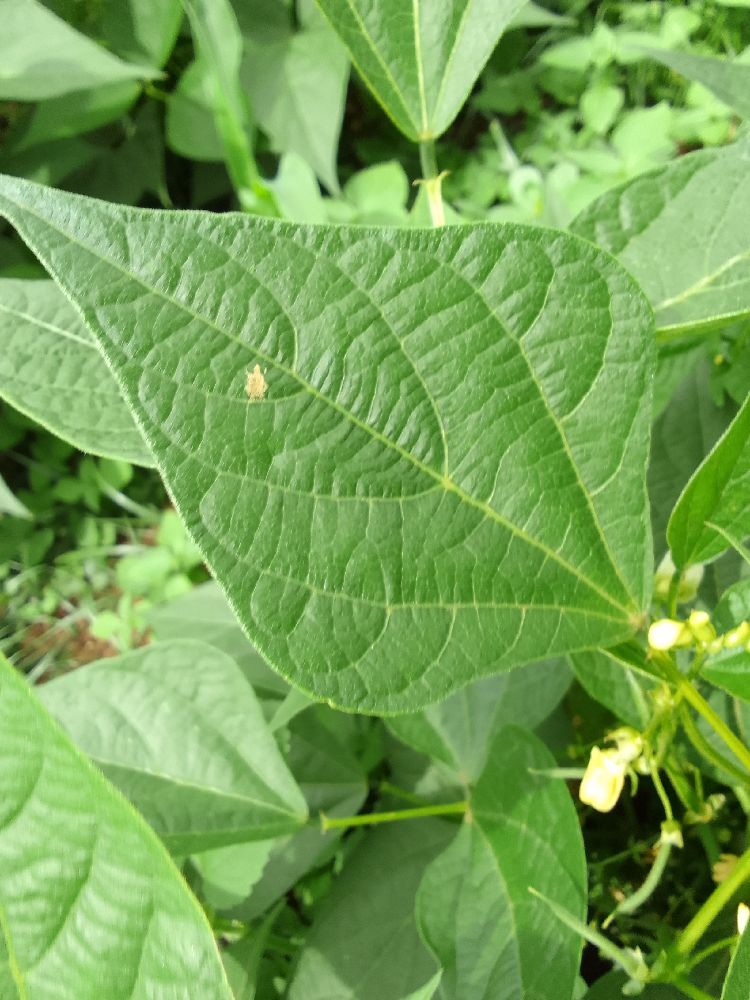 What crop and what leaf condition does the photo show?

common bean, healthy
